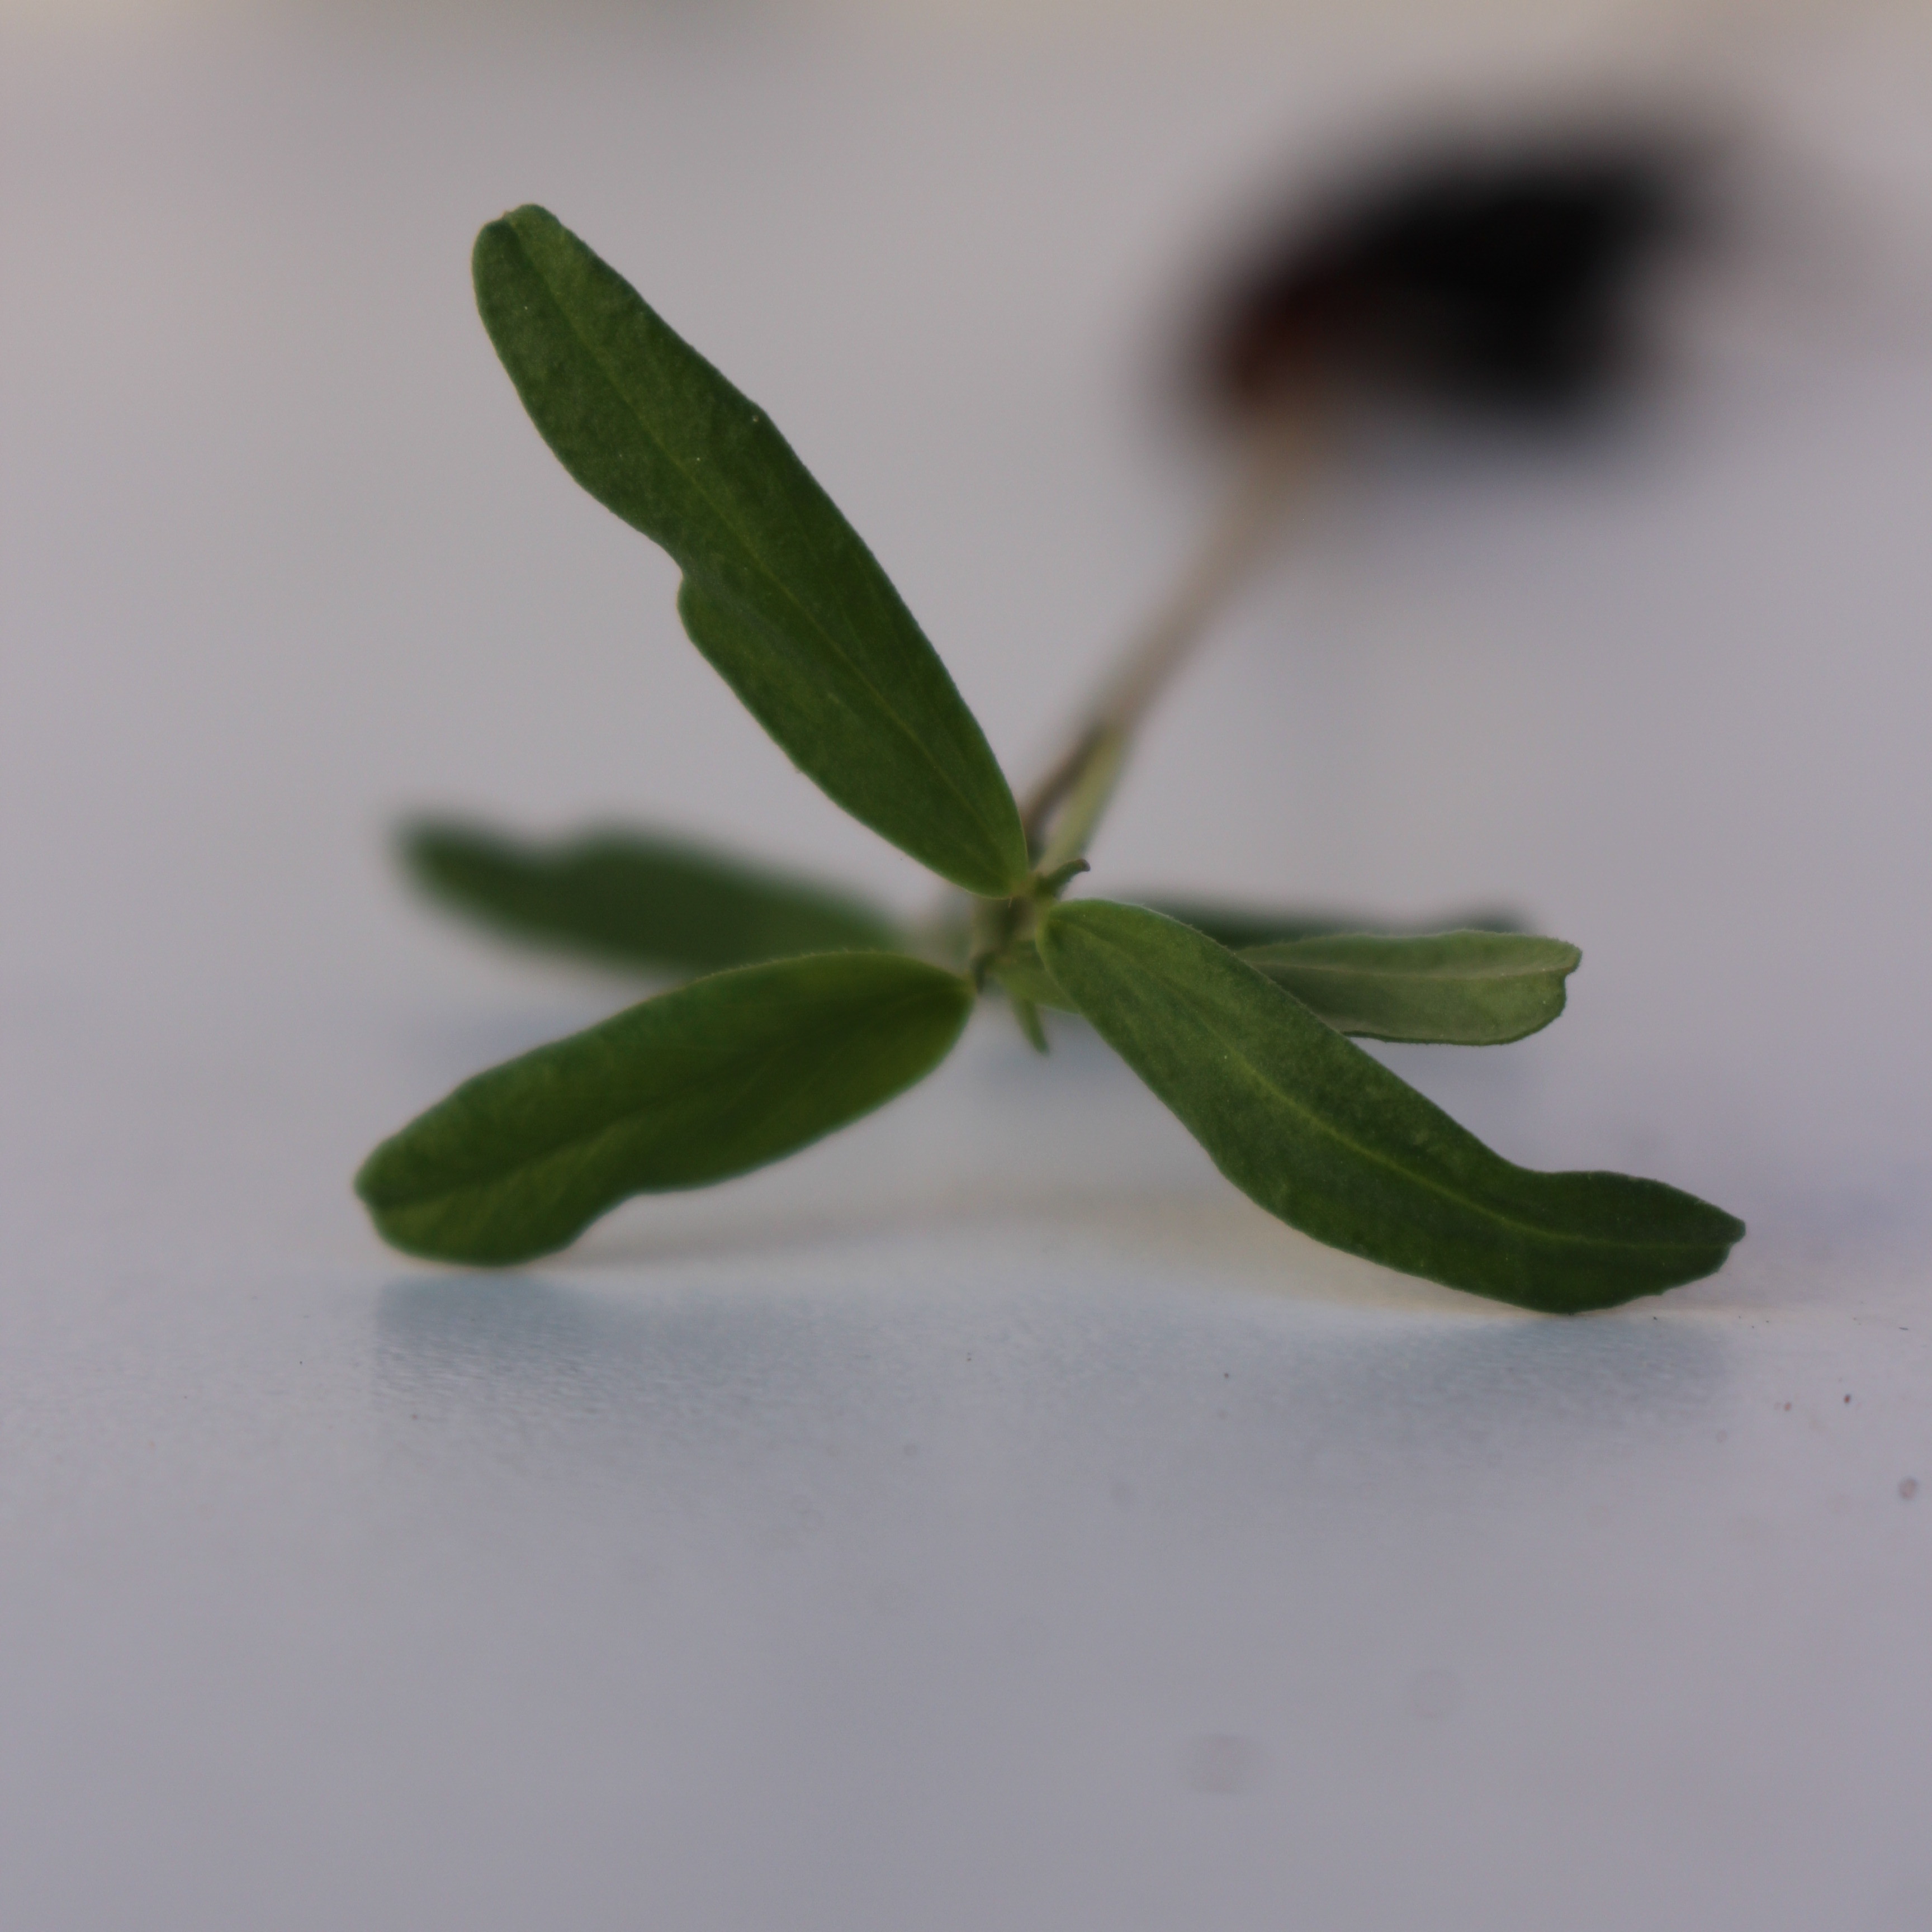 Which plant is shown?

Vicia sativa
